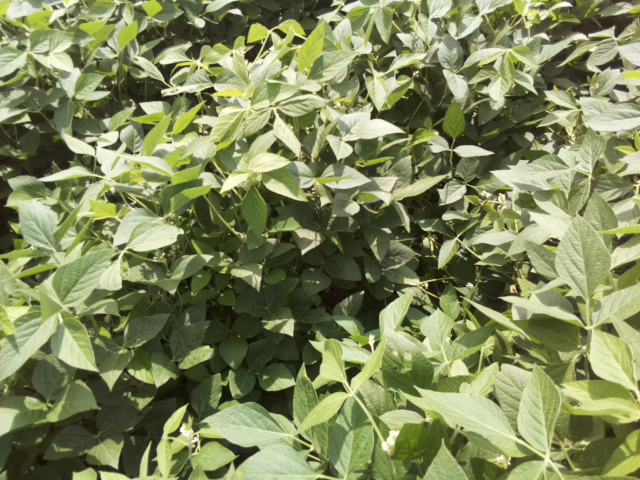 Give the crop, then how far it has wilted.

soybean, leaves with no wilting
